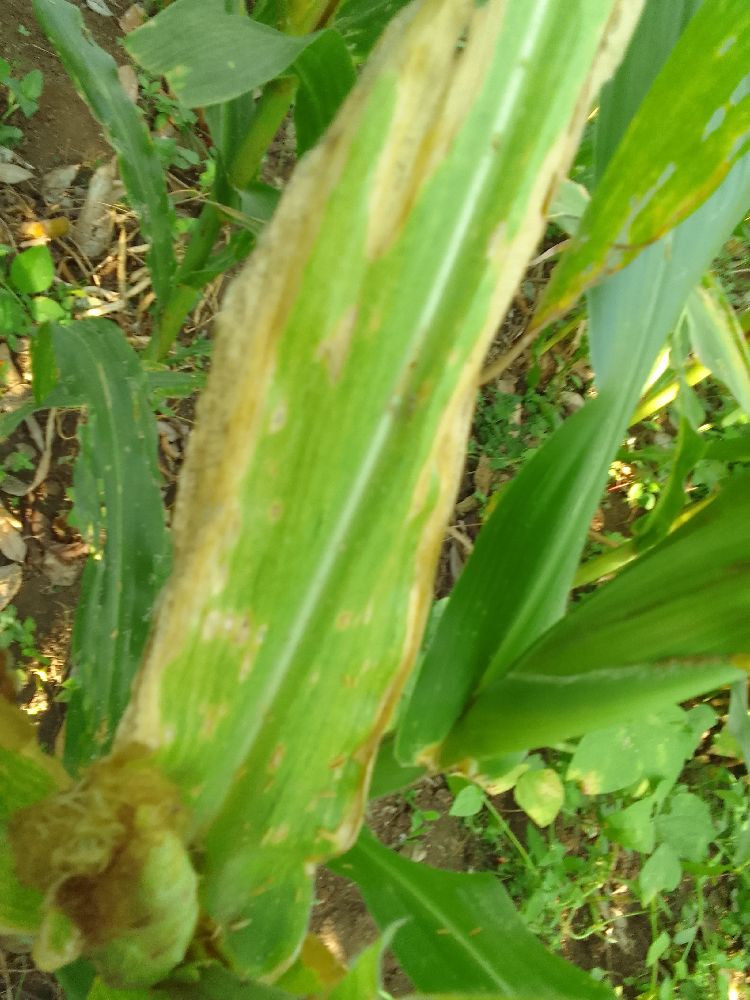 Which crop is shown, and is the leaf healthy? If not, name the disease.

maize, maize lethal necrosis
